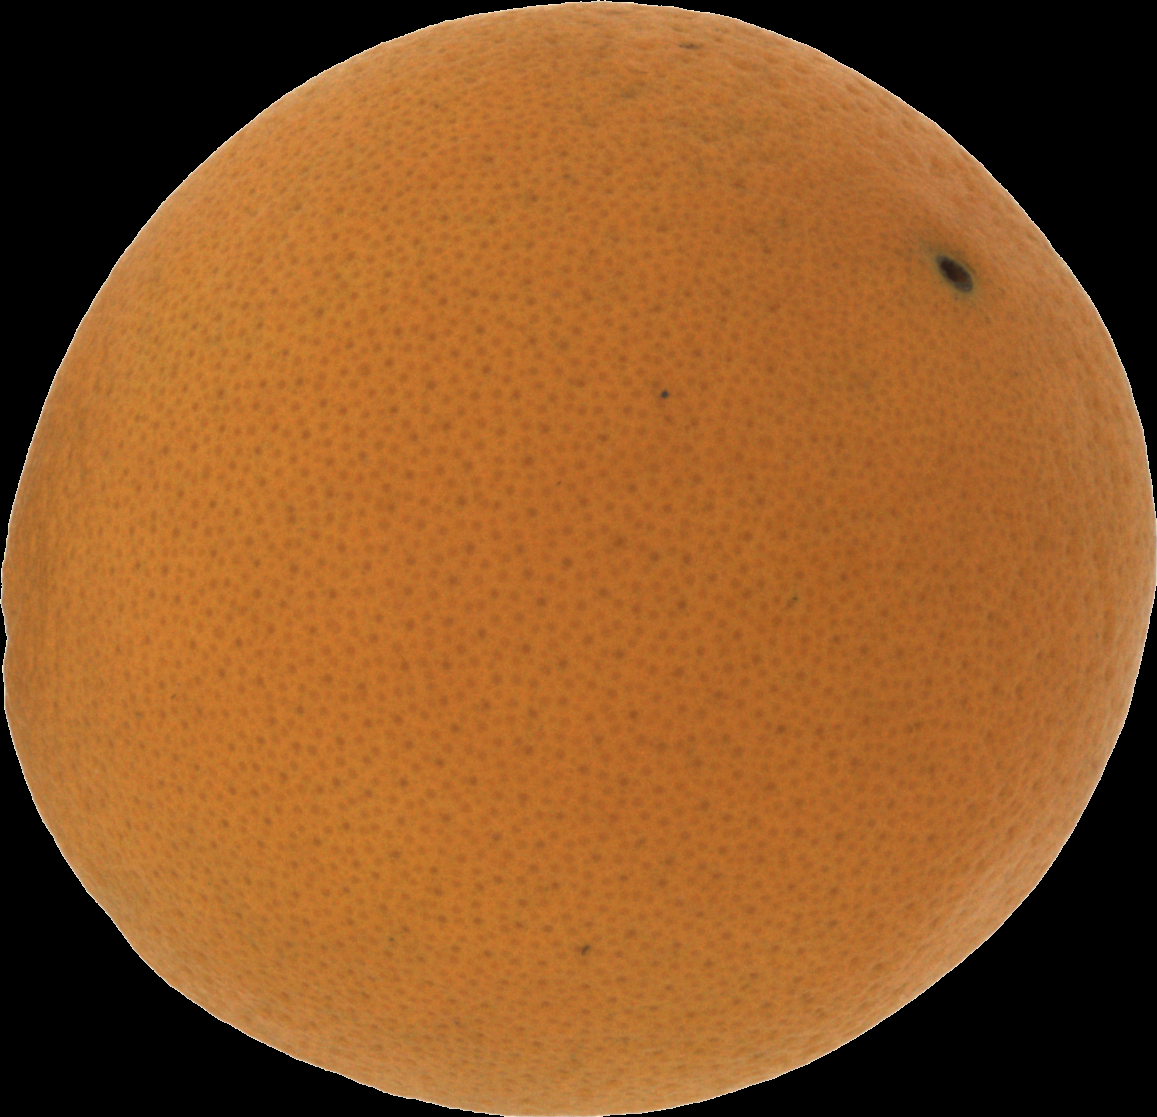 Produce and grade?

orange, good
